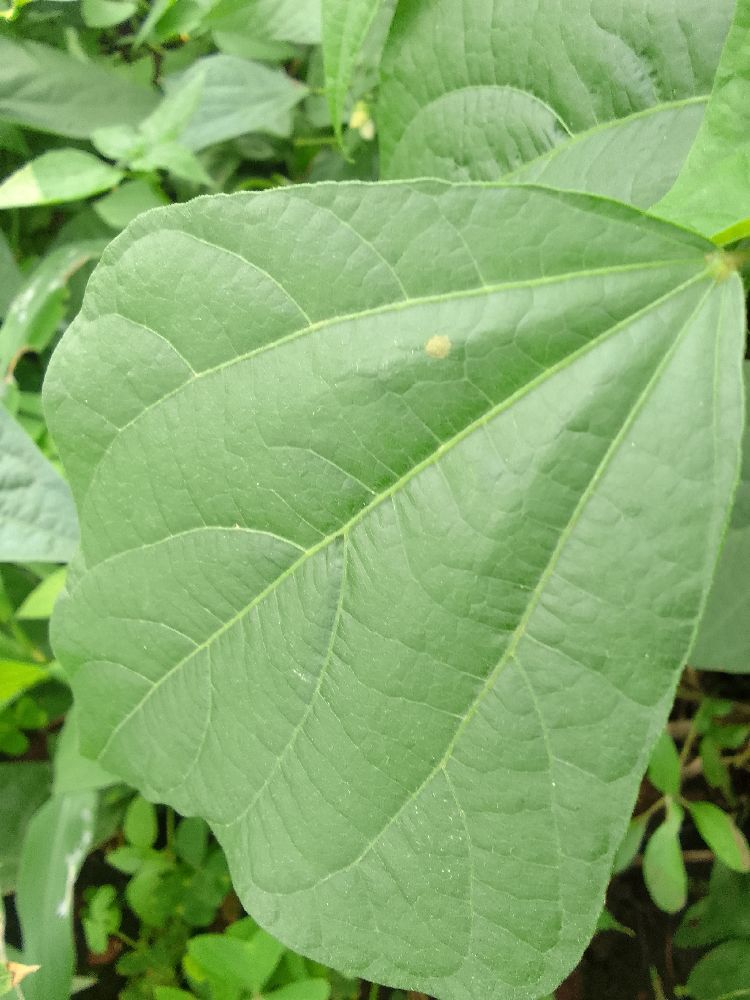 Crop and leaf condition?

common bean, healthy
